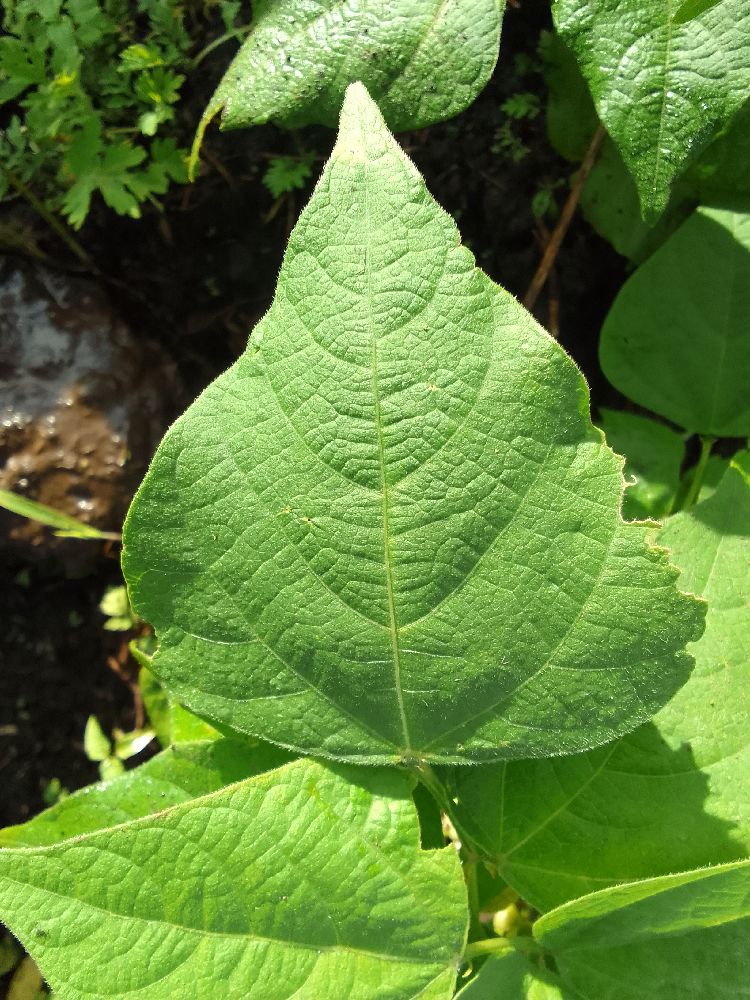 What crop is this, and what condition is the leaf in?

common bean, healthy
